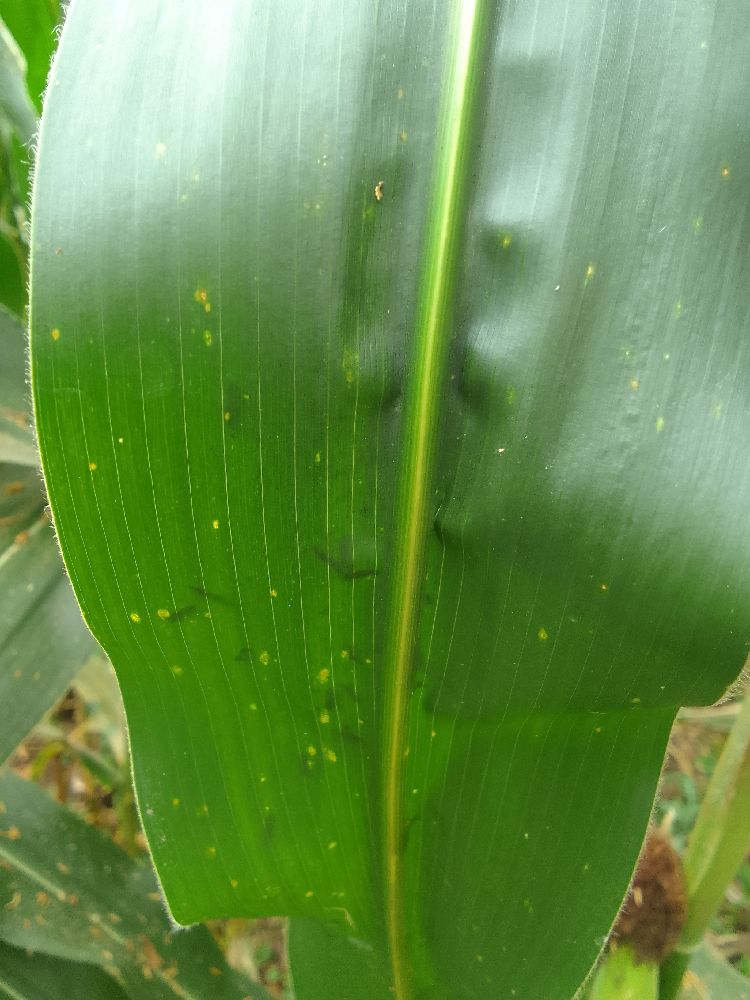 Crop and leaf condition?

maize, healthy
